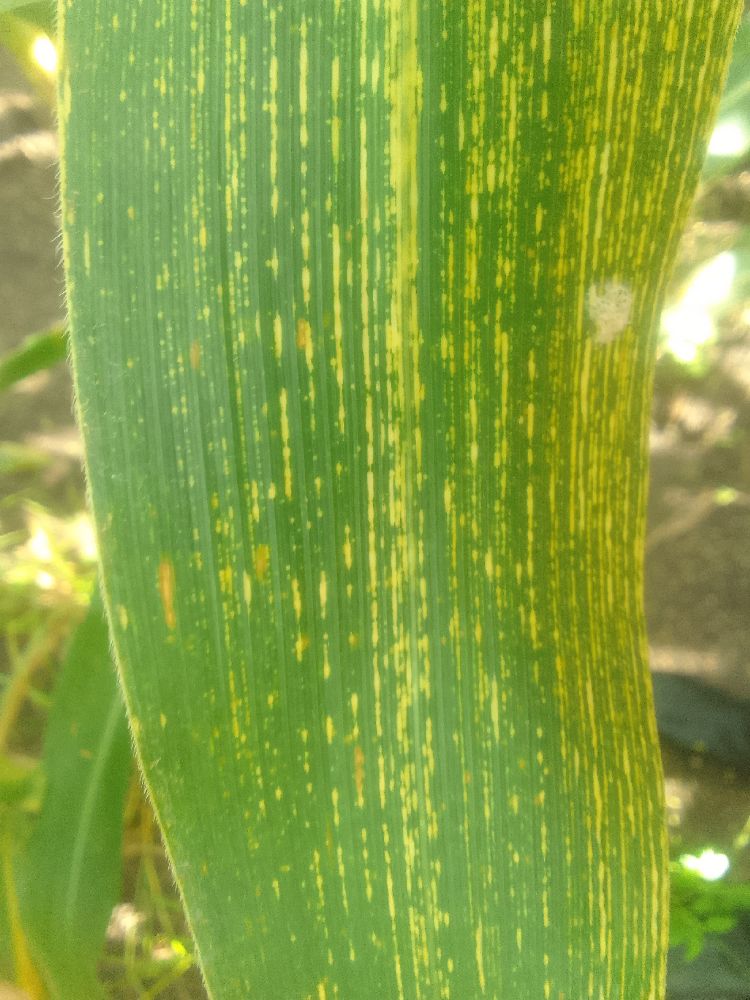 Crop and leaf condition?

maize, maize streak virus
